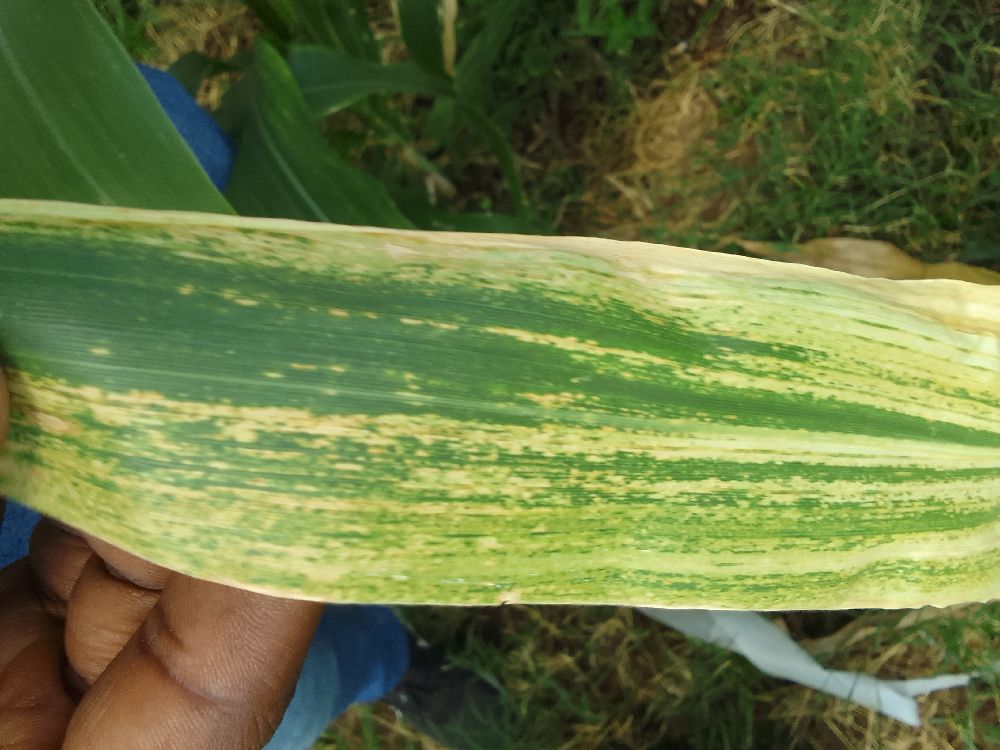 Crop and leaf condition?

maize, maize lethal necrosis
